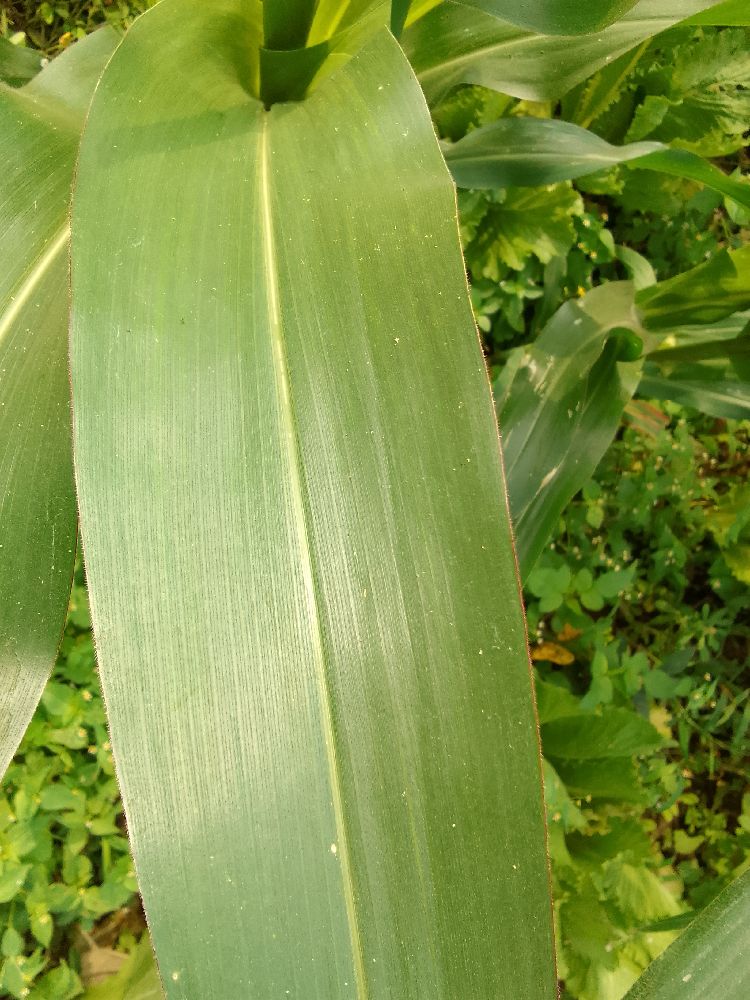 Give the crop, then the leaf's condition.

maize, healthy
